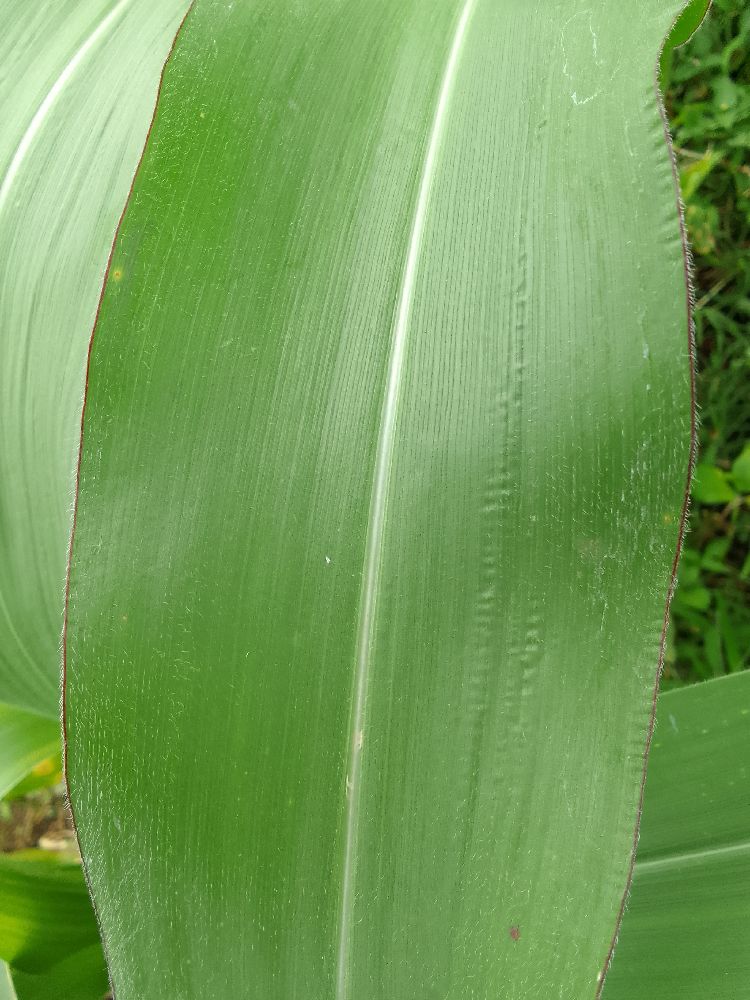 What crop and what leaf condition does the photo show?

maize, healthy
